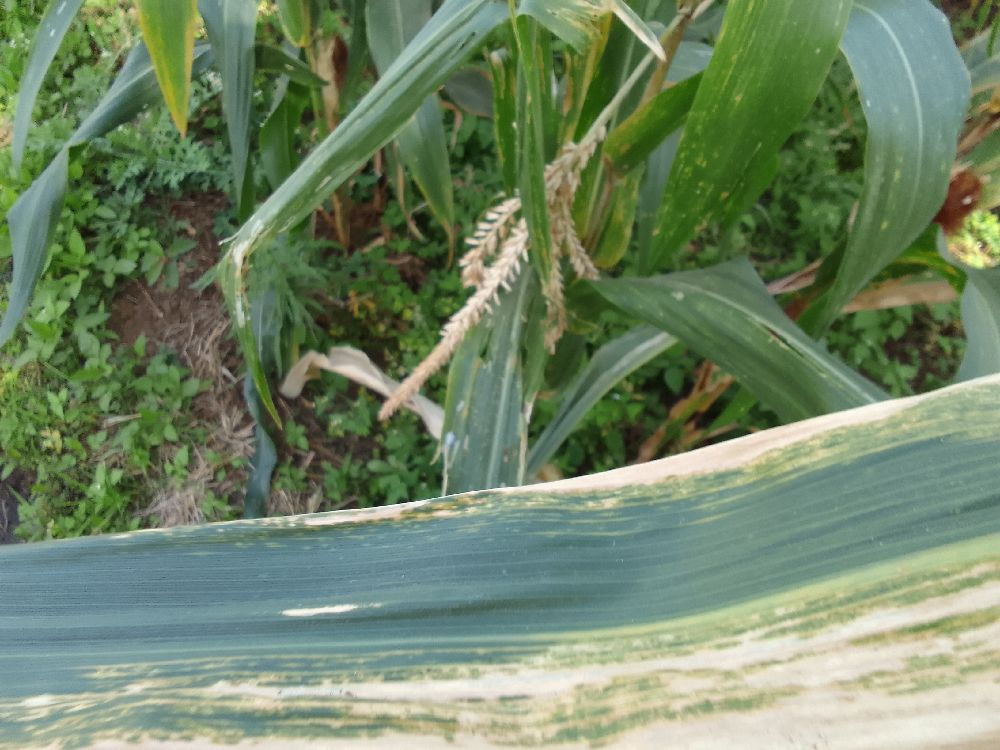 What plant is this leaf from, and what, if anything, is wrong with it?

maize, maize lethal necrosis
